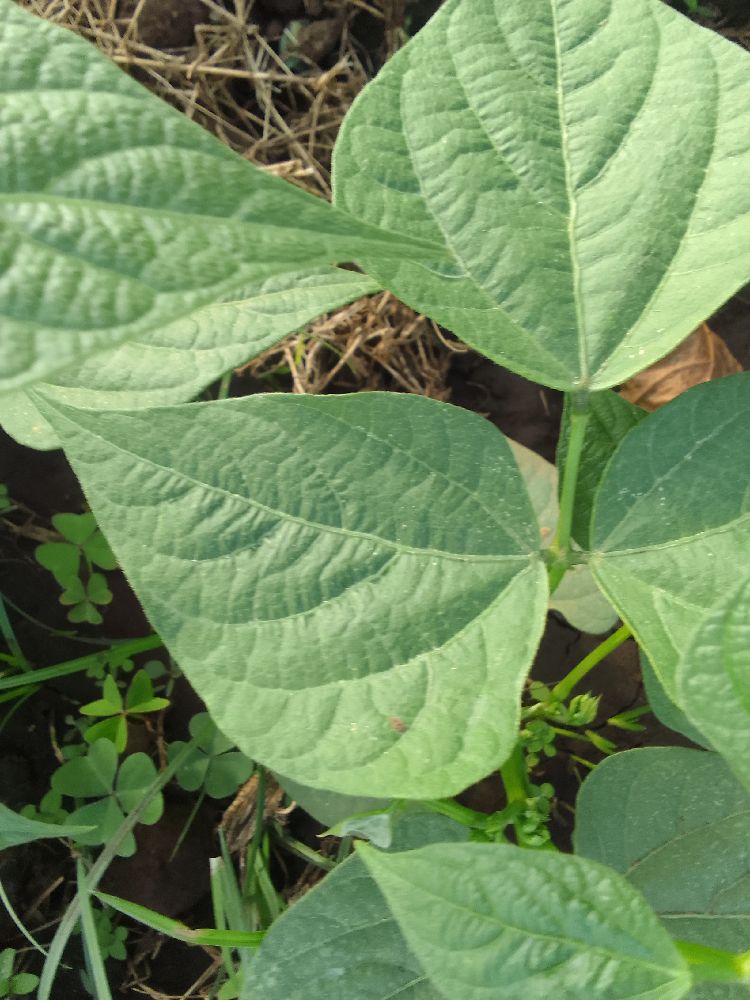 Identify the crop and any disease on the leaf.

common bean, healthy
